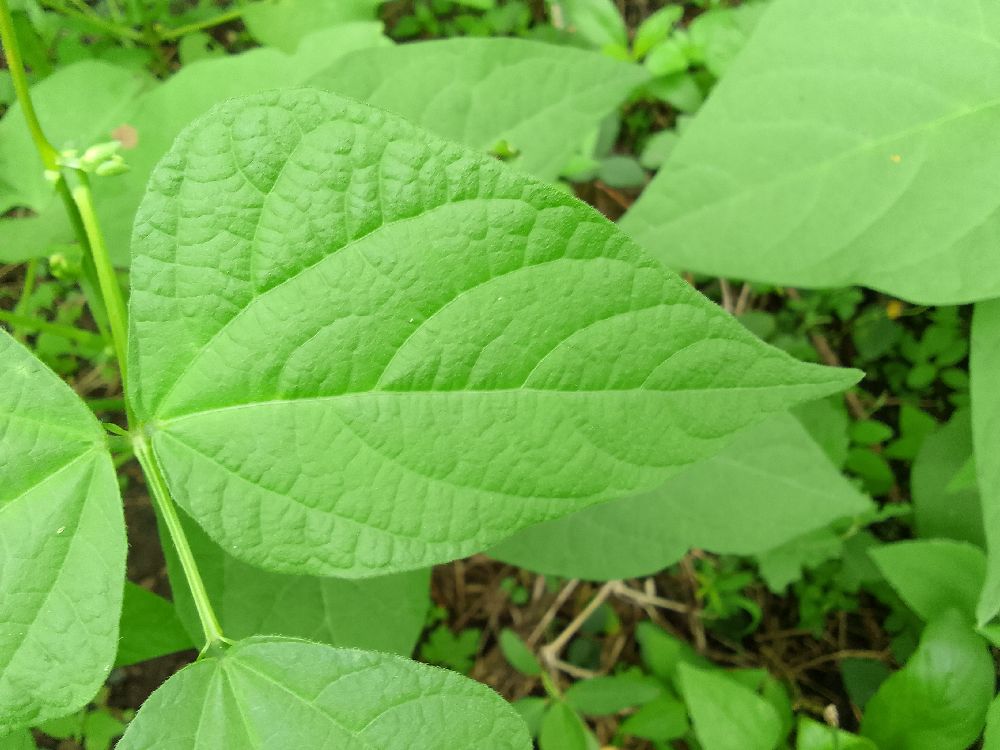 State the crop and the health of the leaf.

common bean, healthy
